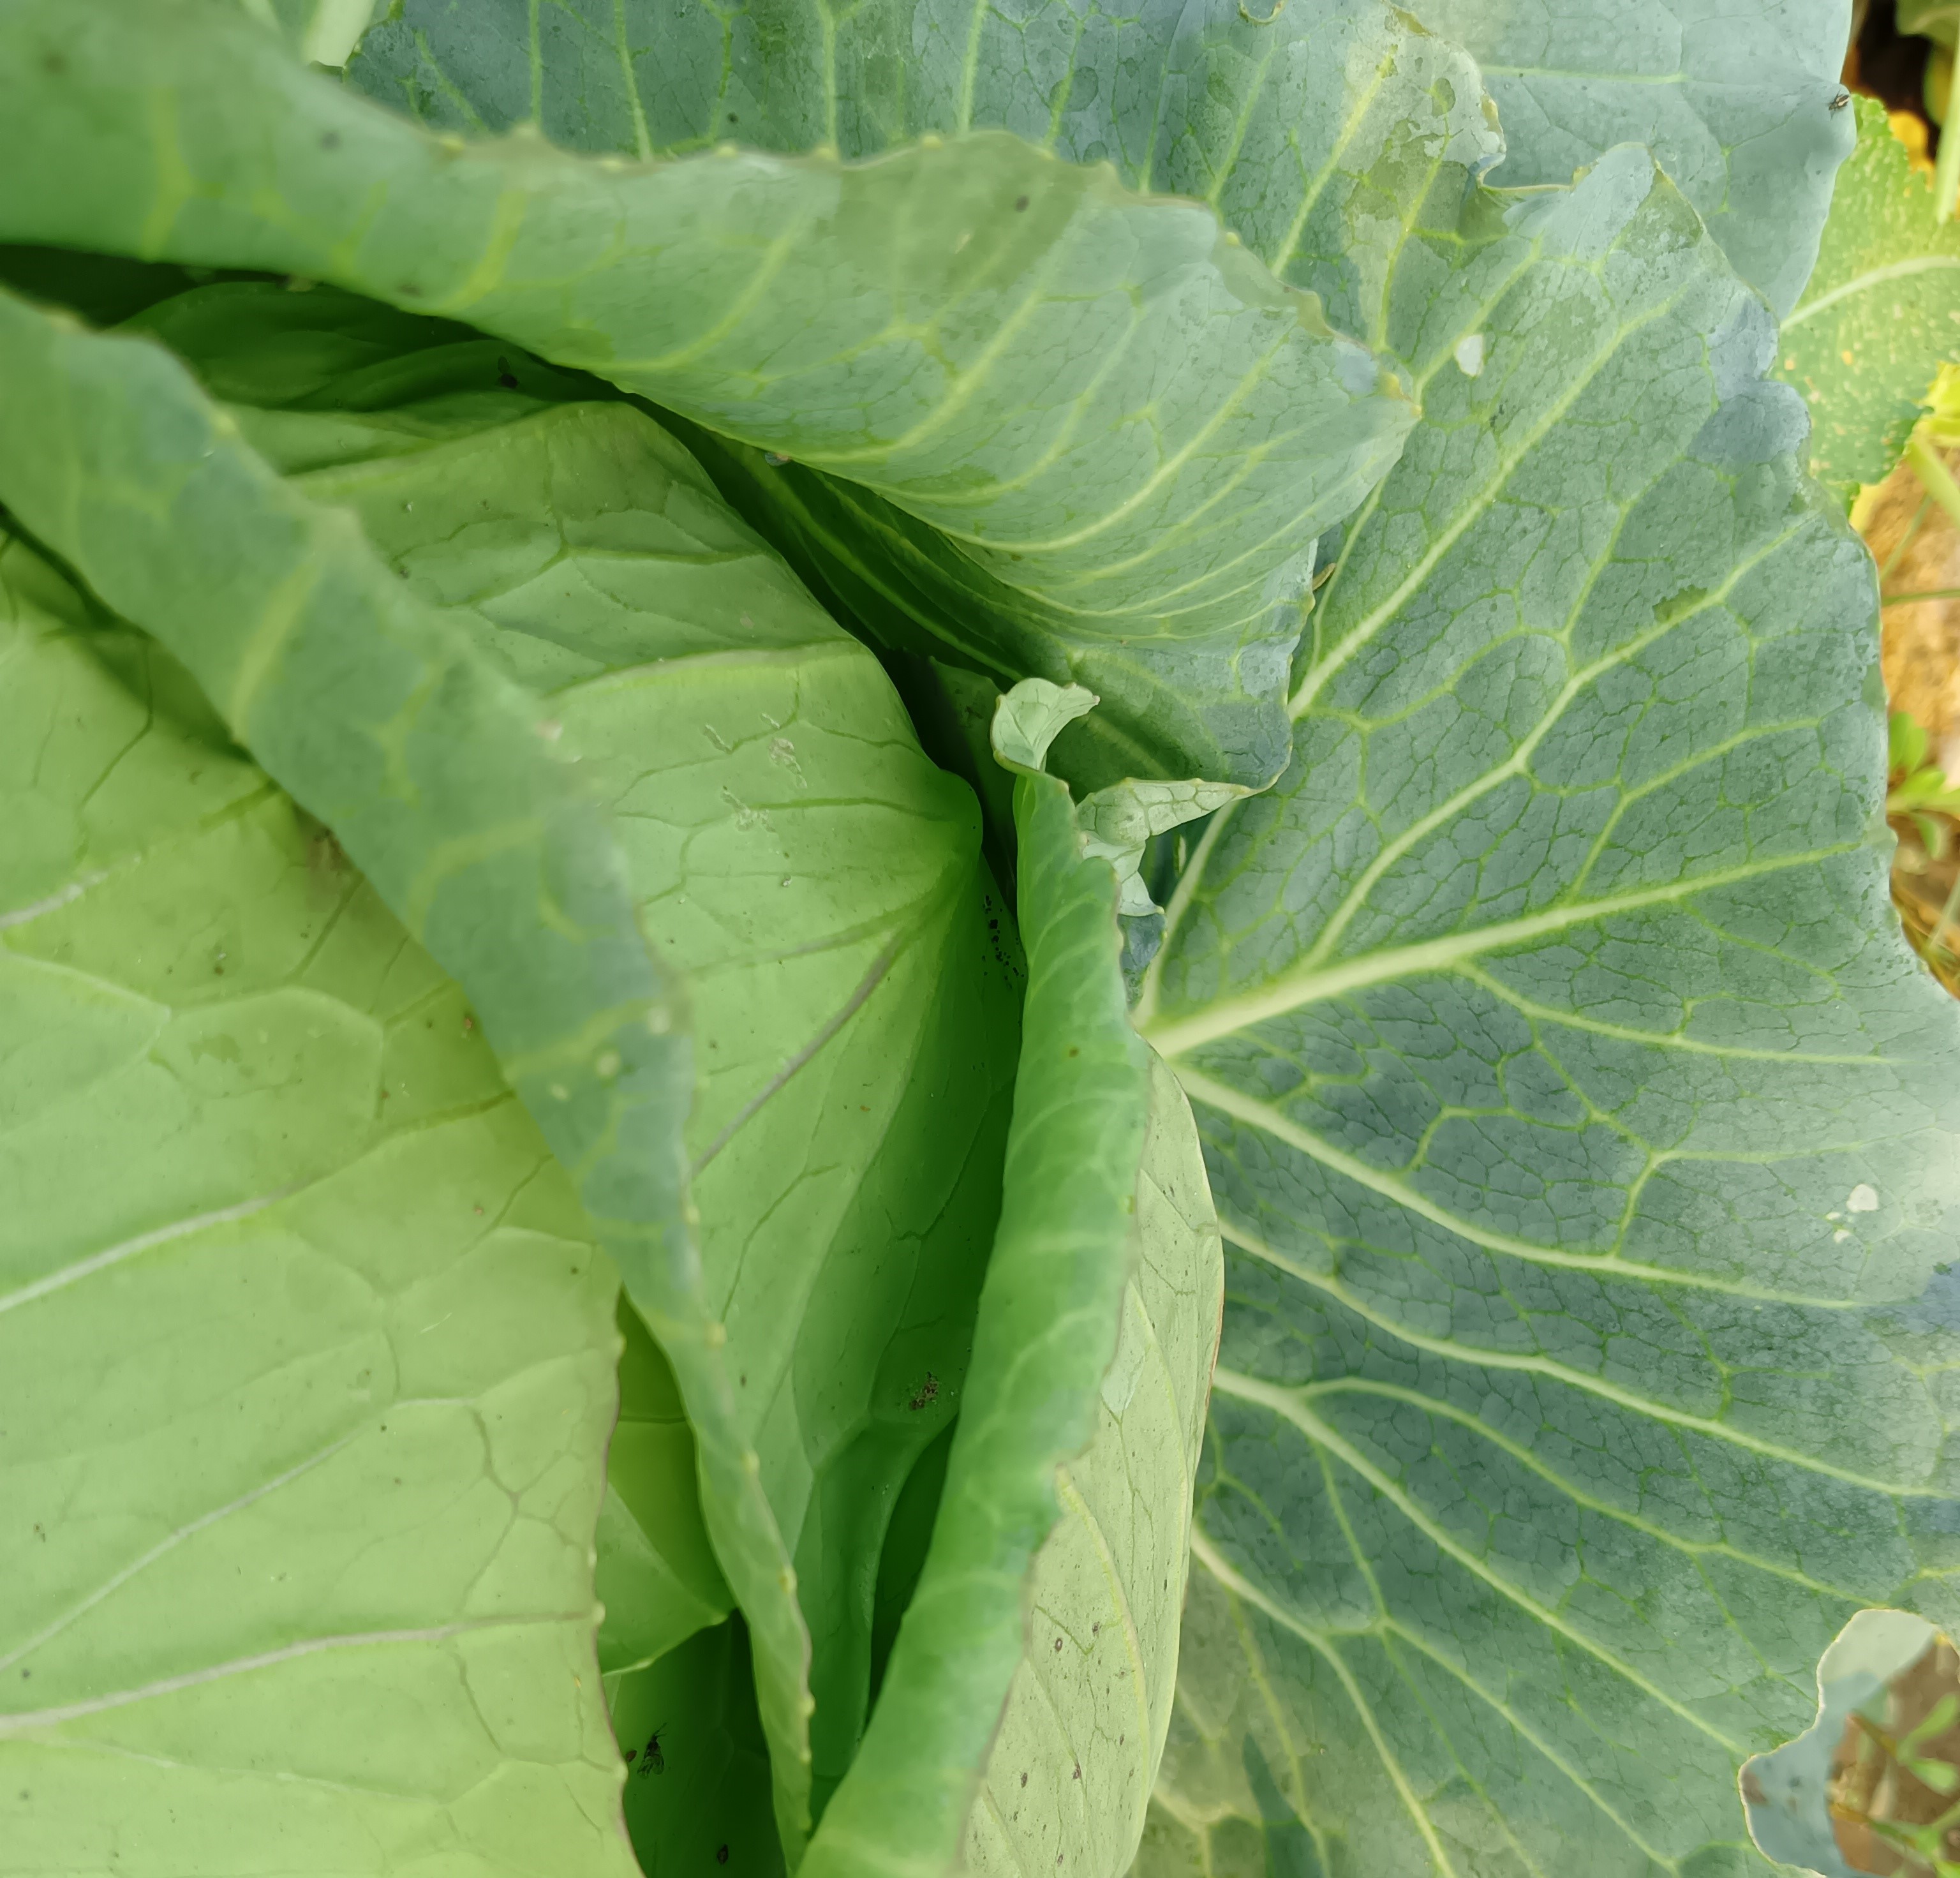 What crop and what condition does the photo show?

cabbage, healthy
